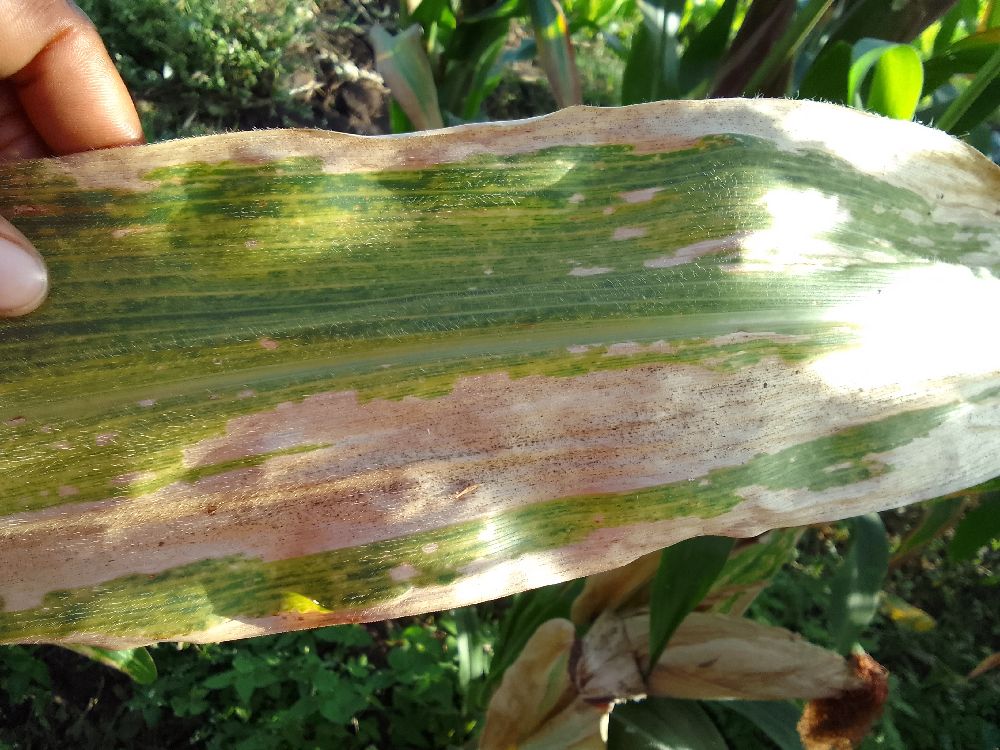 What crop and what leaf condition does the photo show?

maize, maize lethal necrosis
